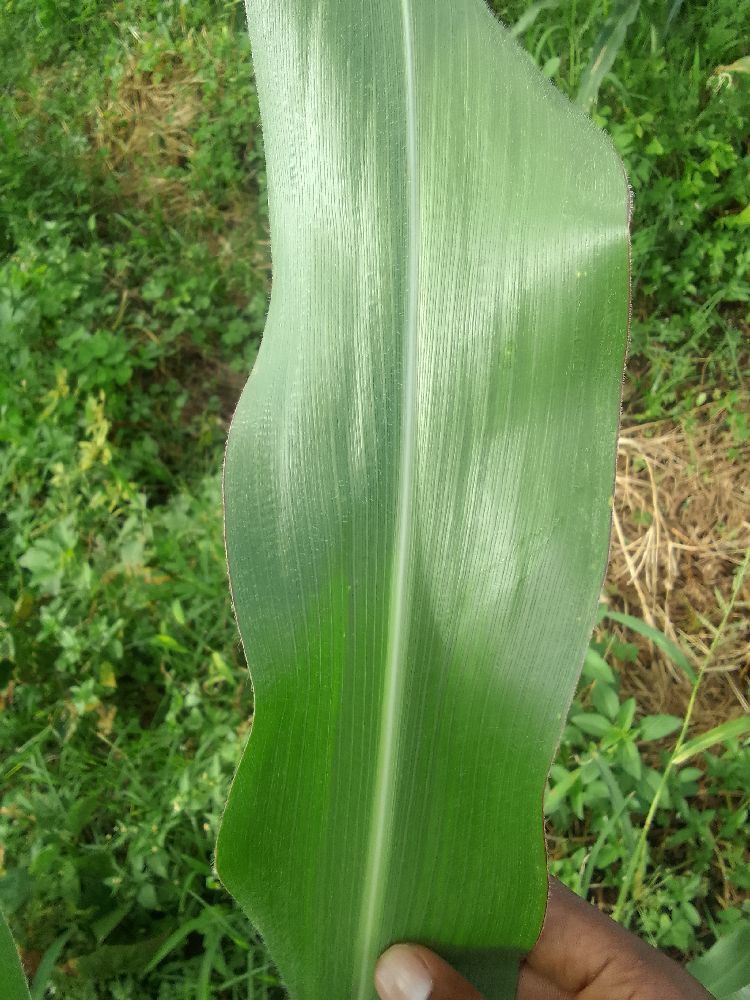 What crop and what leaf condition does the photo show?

maize, healthy
